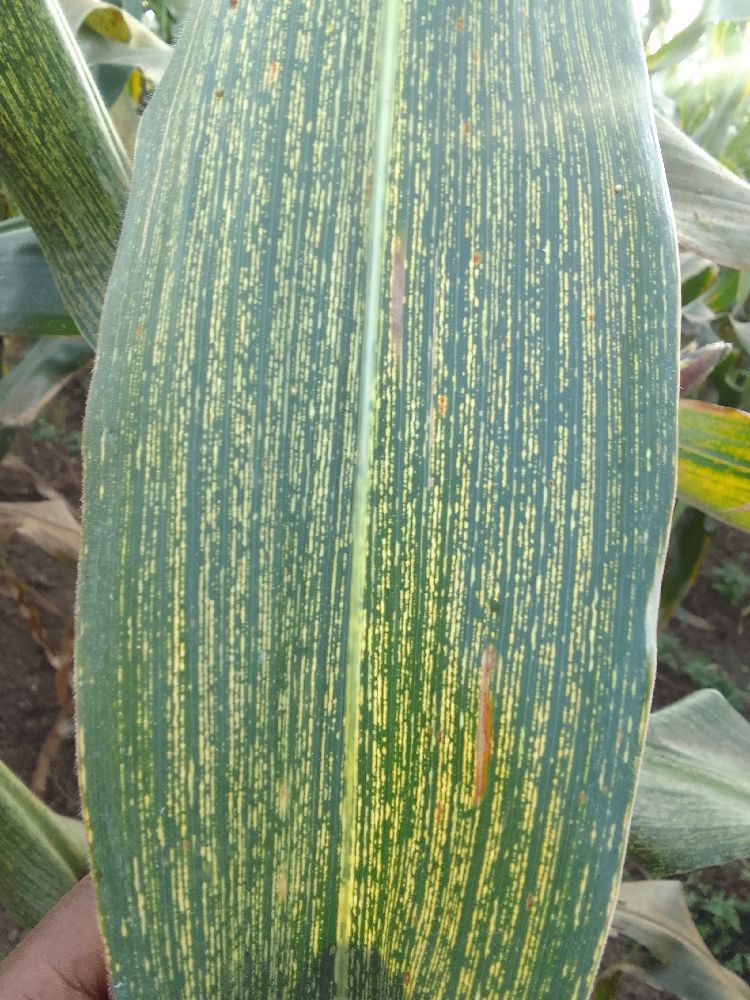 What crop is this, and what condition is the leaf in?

maize, maize streak virus
